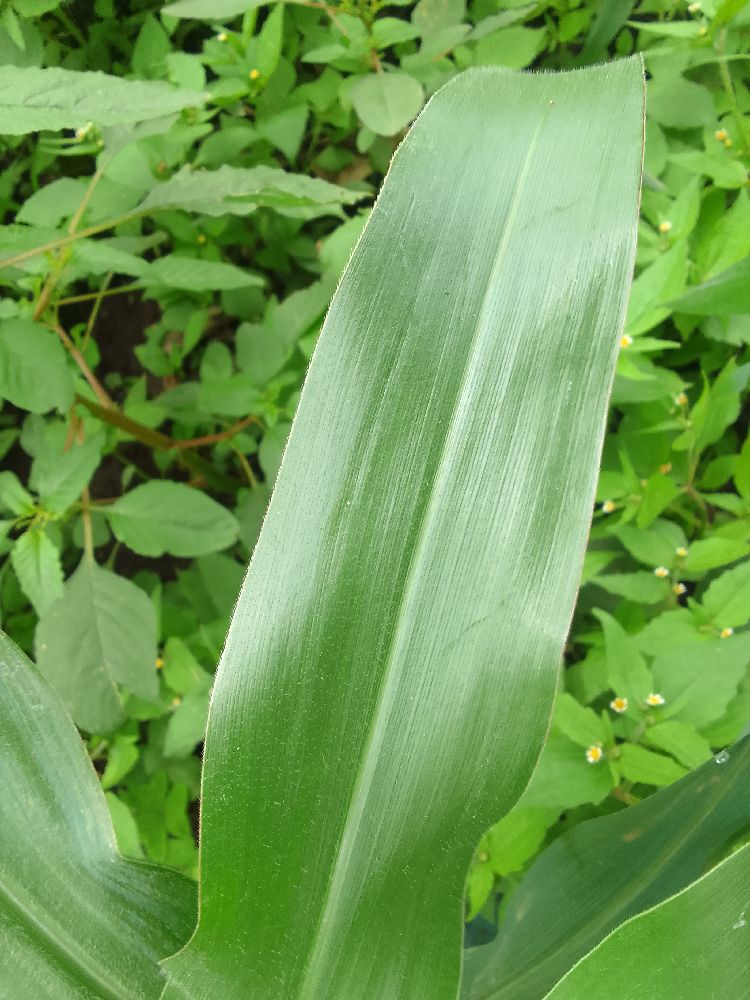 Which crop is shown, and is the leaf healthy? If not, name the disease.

maize, healthy
